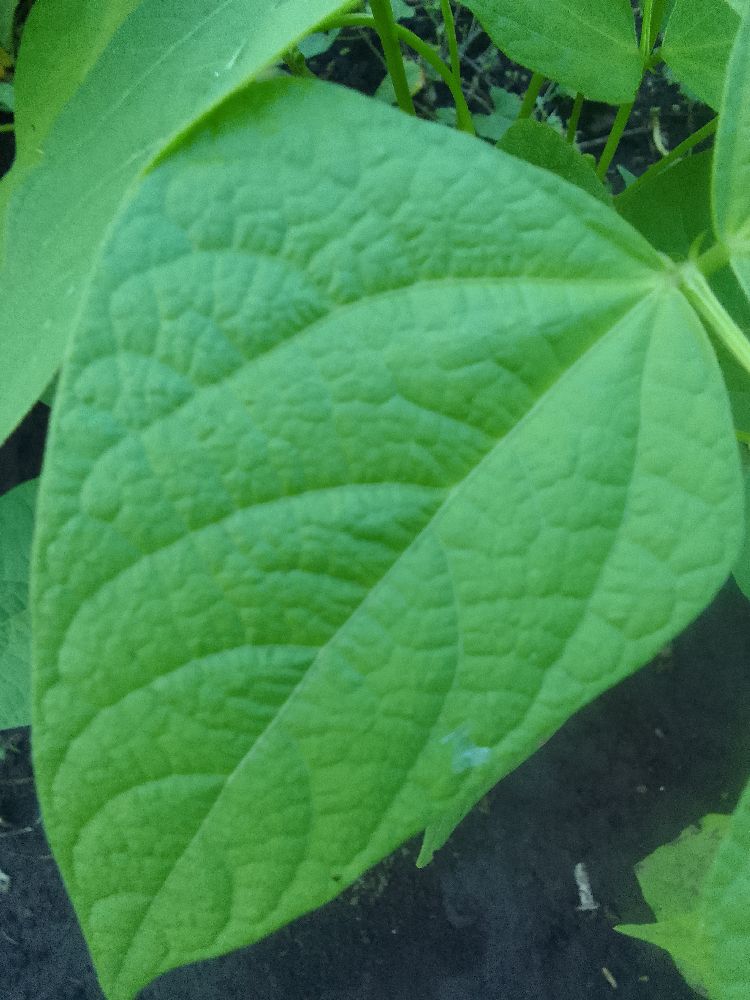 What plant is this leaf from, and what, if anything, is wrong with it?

common bean, healthy
